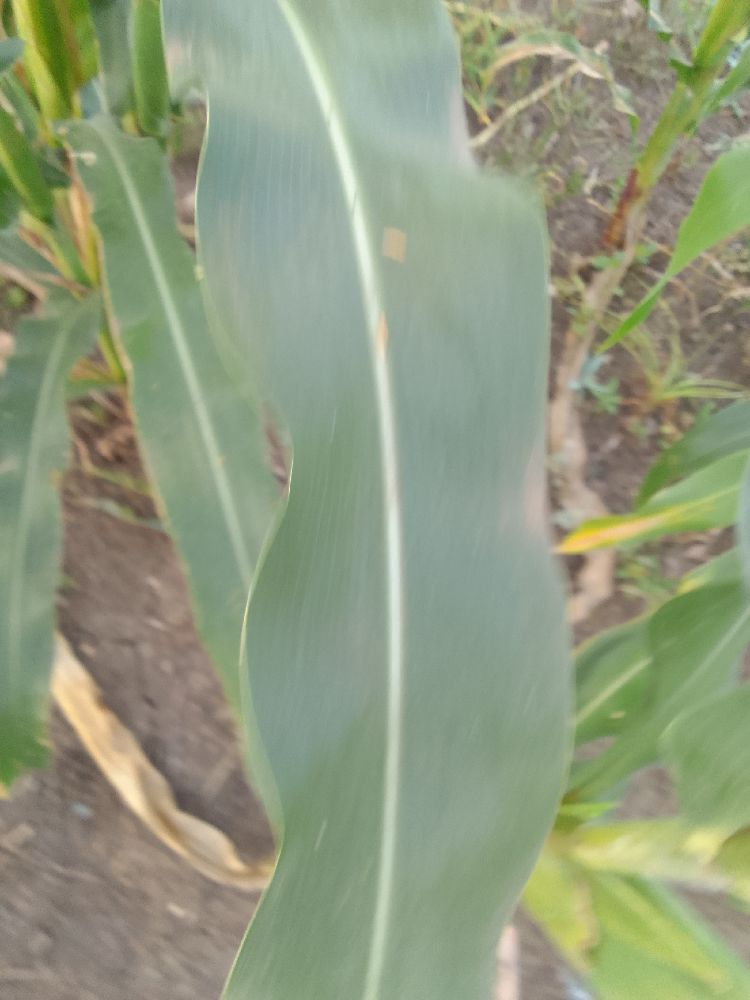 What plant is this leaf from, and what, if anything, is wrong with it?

maize, healthy
